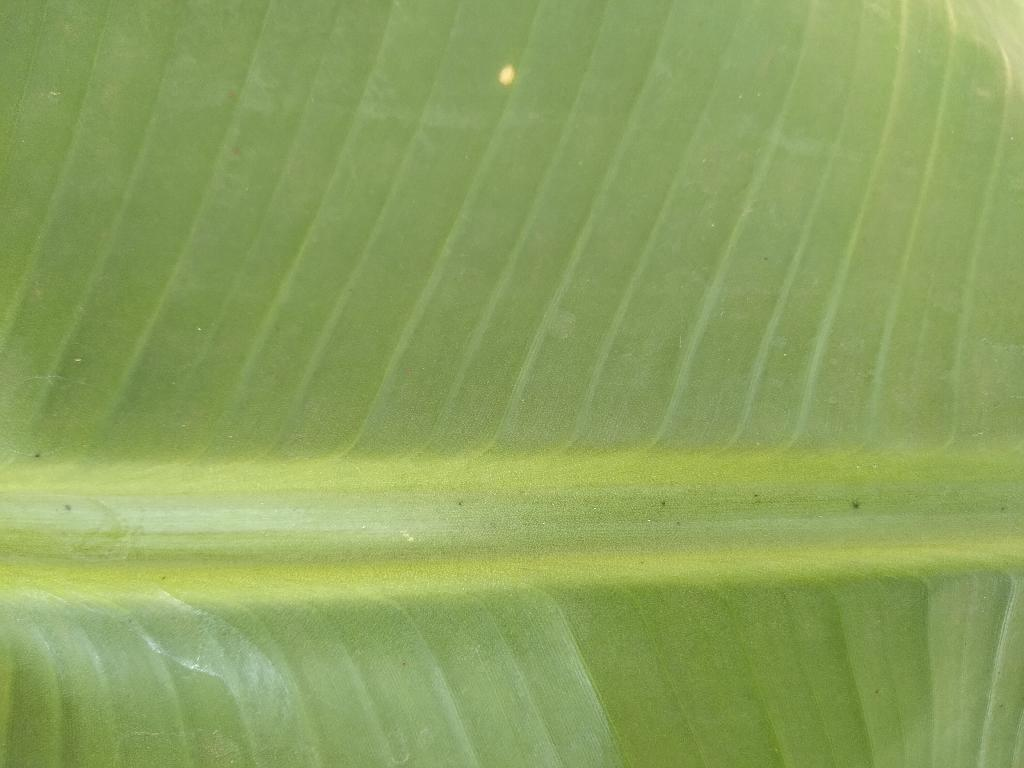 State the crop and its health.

banana, healthy
